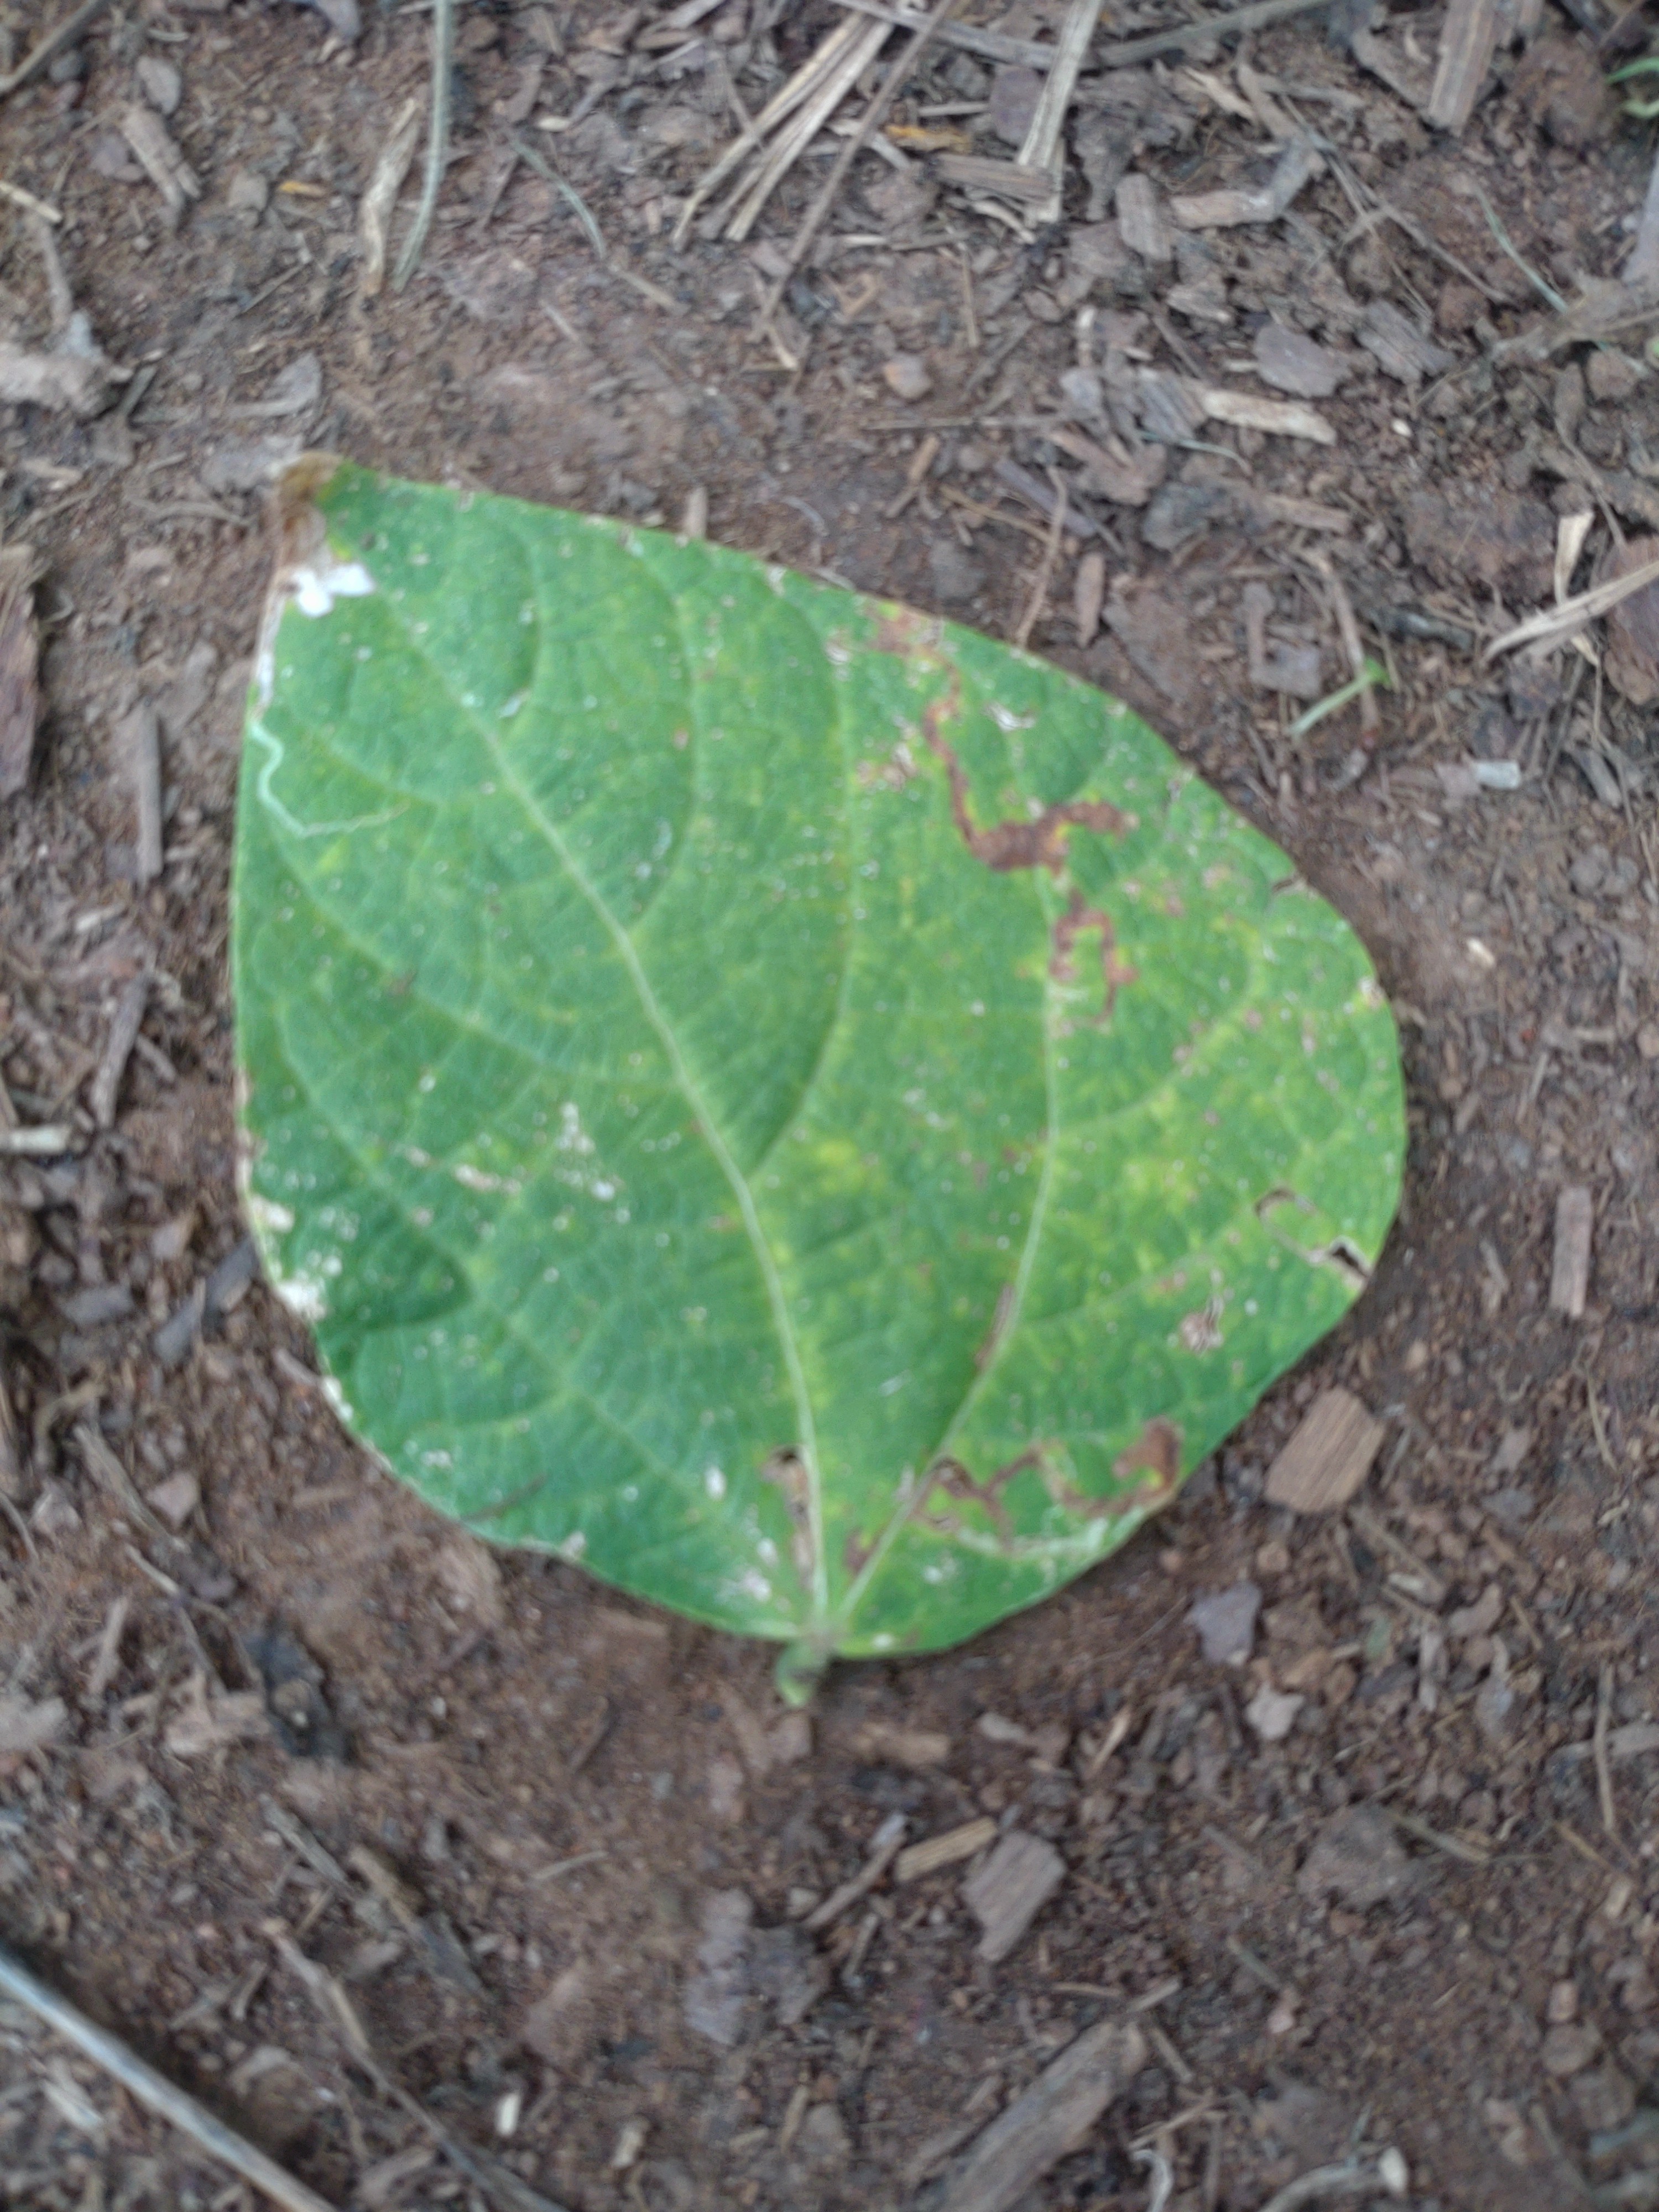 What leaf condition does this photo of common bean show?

anthracnose
